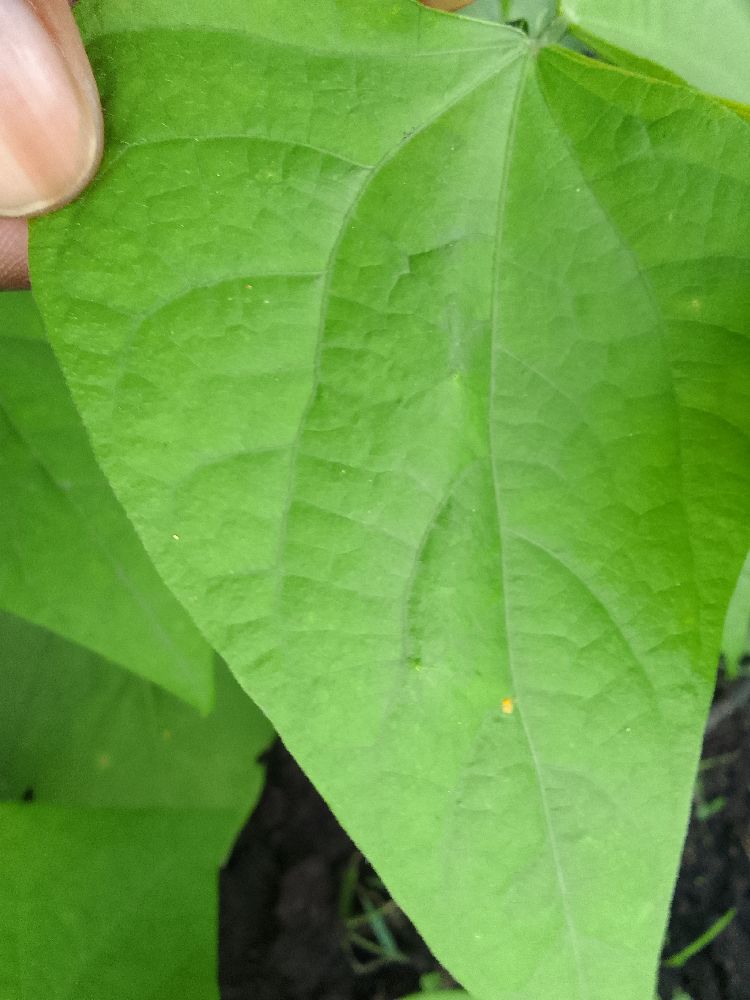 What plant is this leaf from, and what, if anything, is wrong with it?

common bean, healthy
